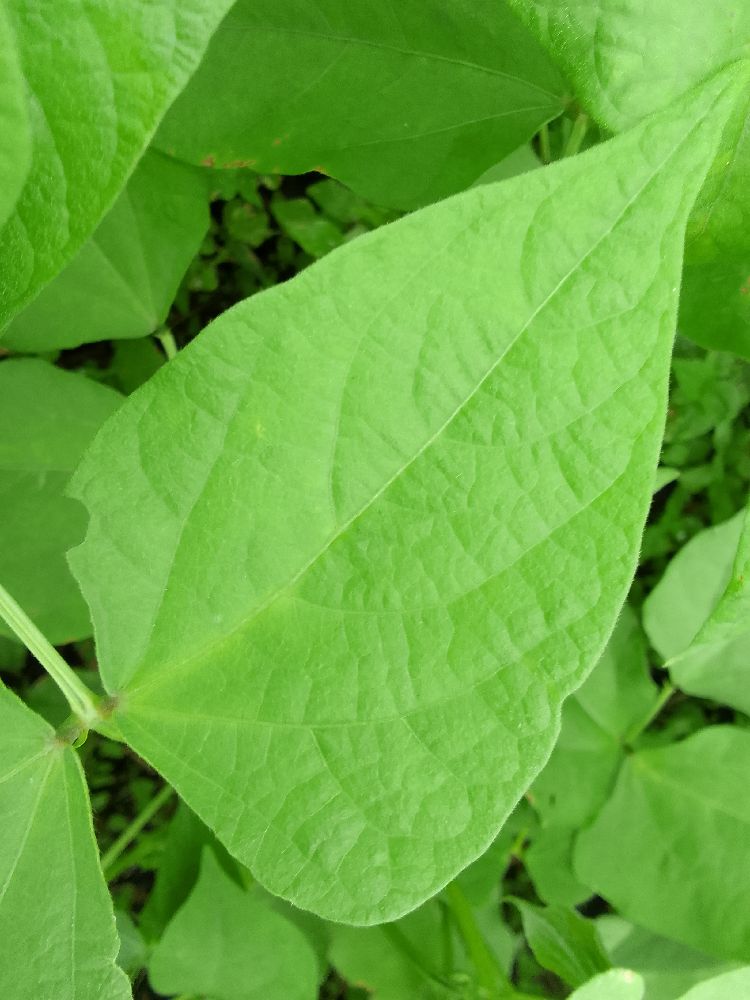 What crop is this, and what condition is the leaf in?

common bean, healthy
